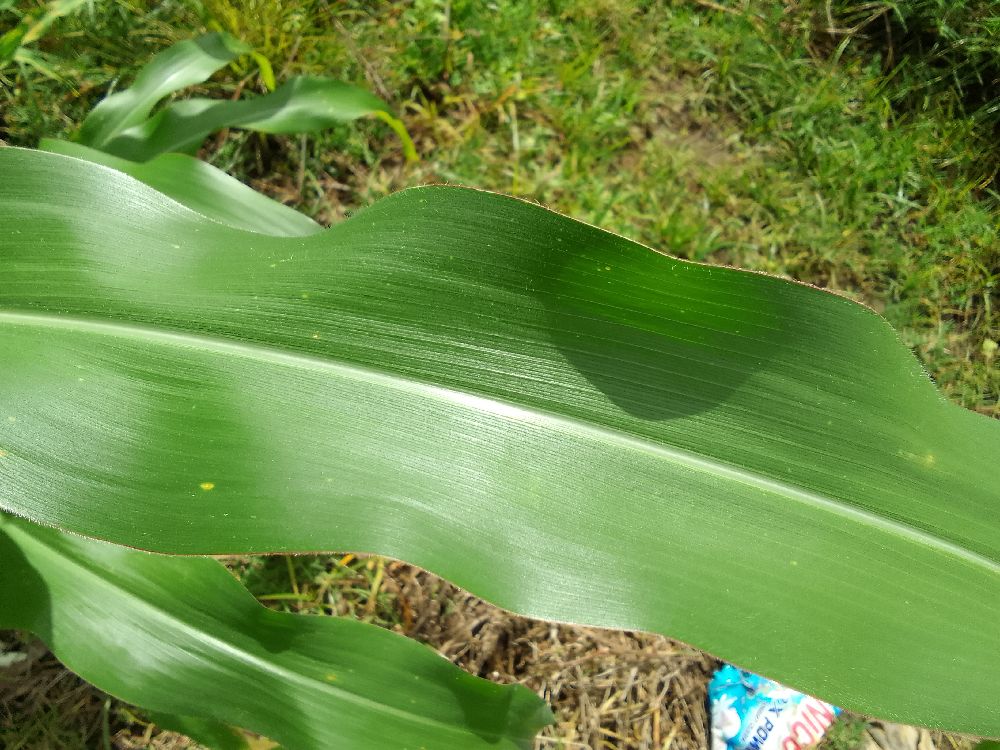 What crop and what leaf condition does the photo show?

maize, healthy
